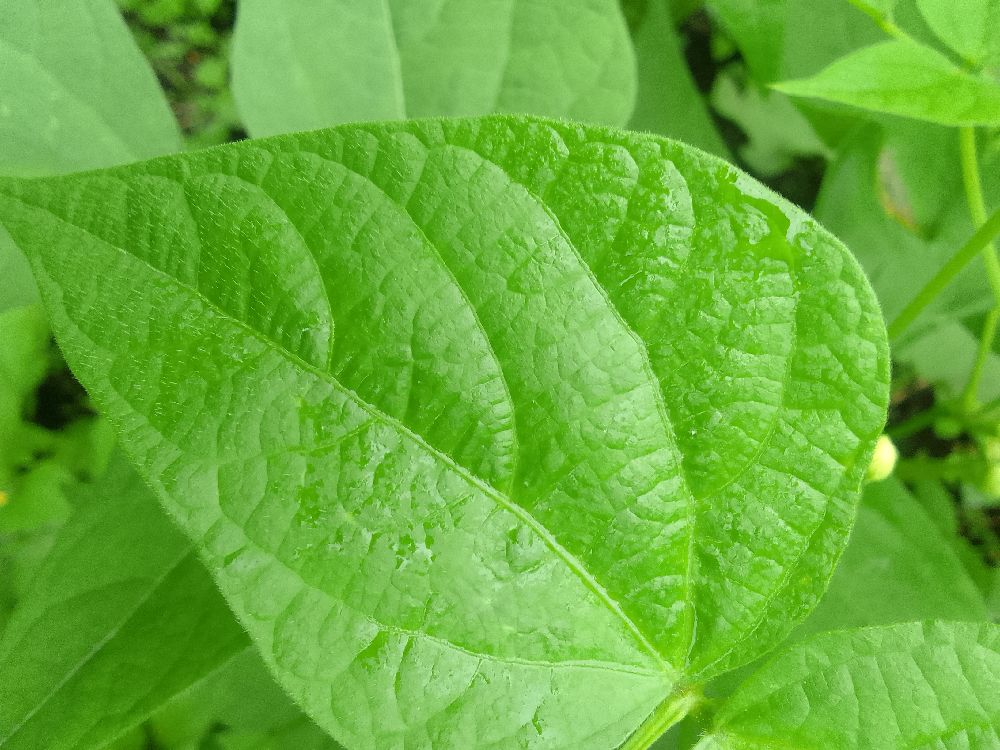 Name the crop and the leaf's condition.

common bean, healthy
